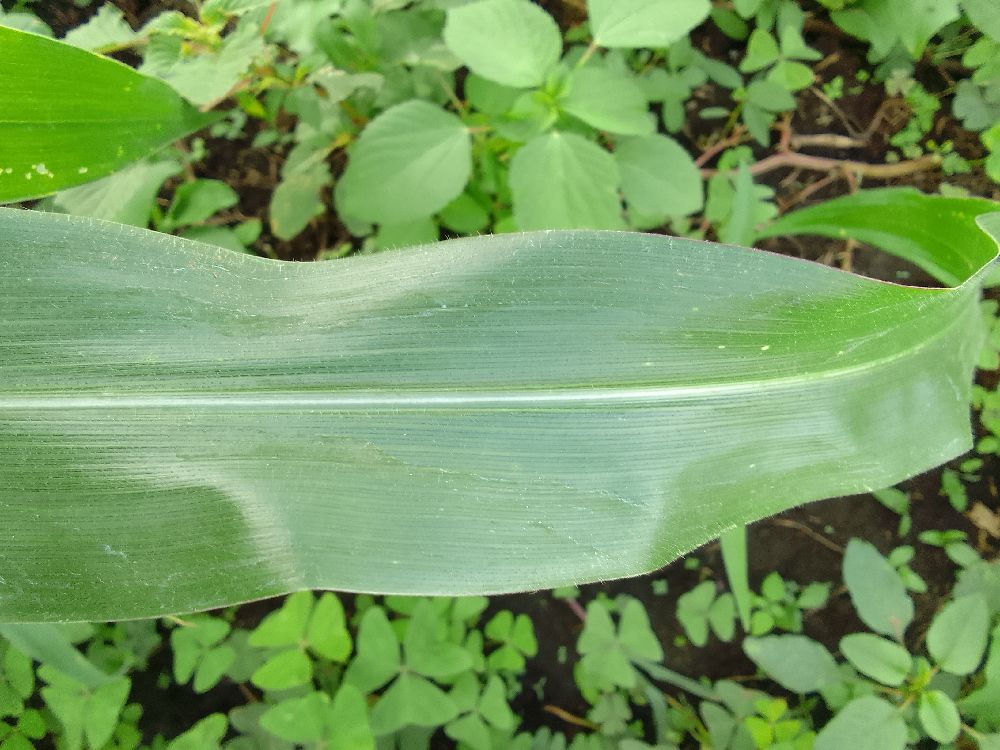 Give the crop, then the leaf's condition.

maize, healthy
